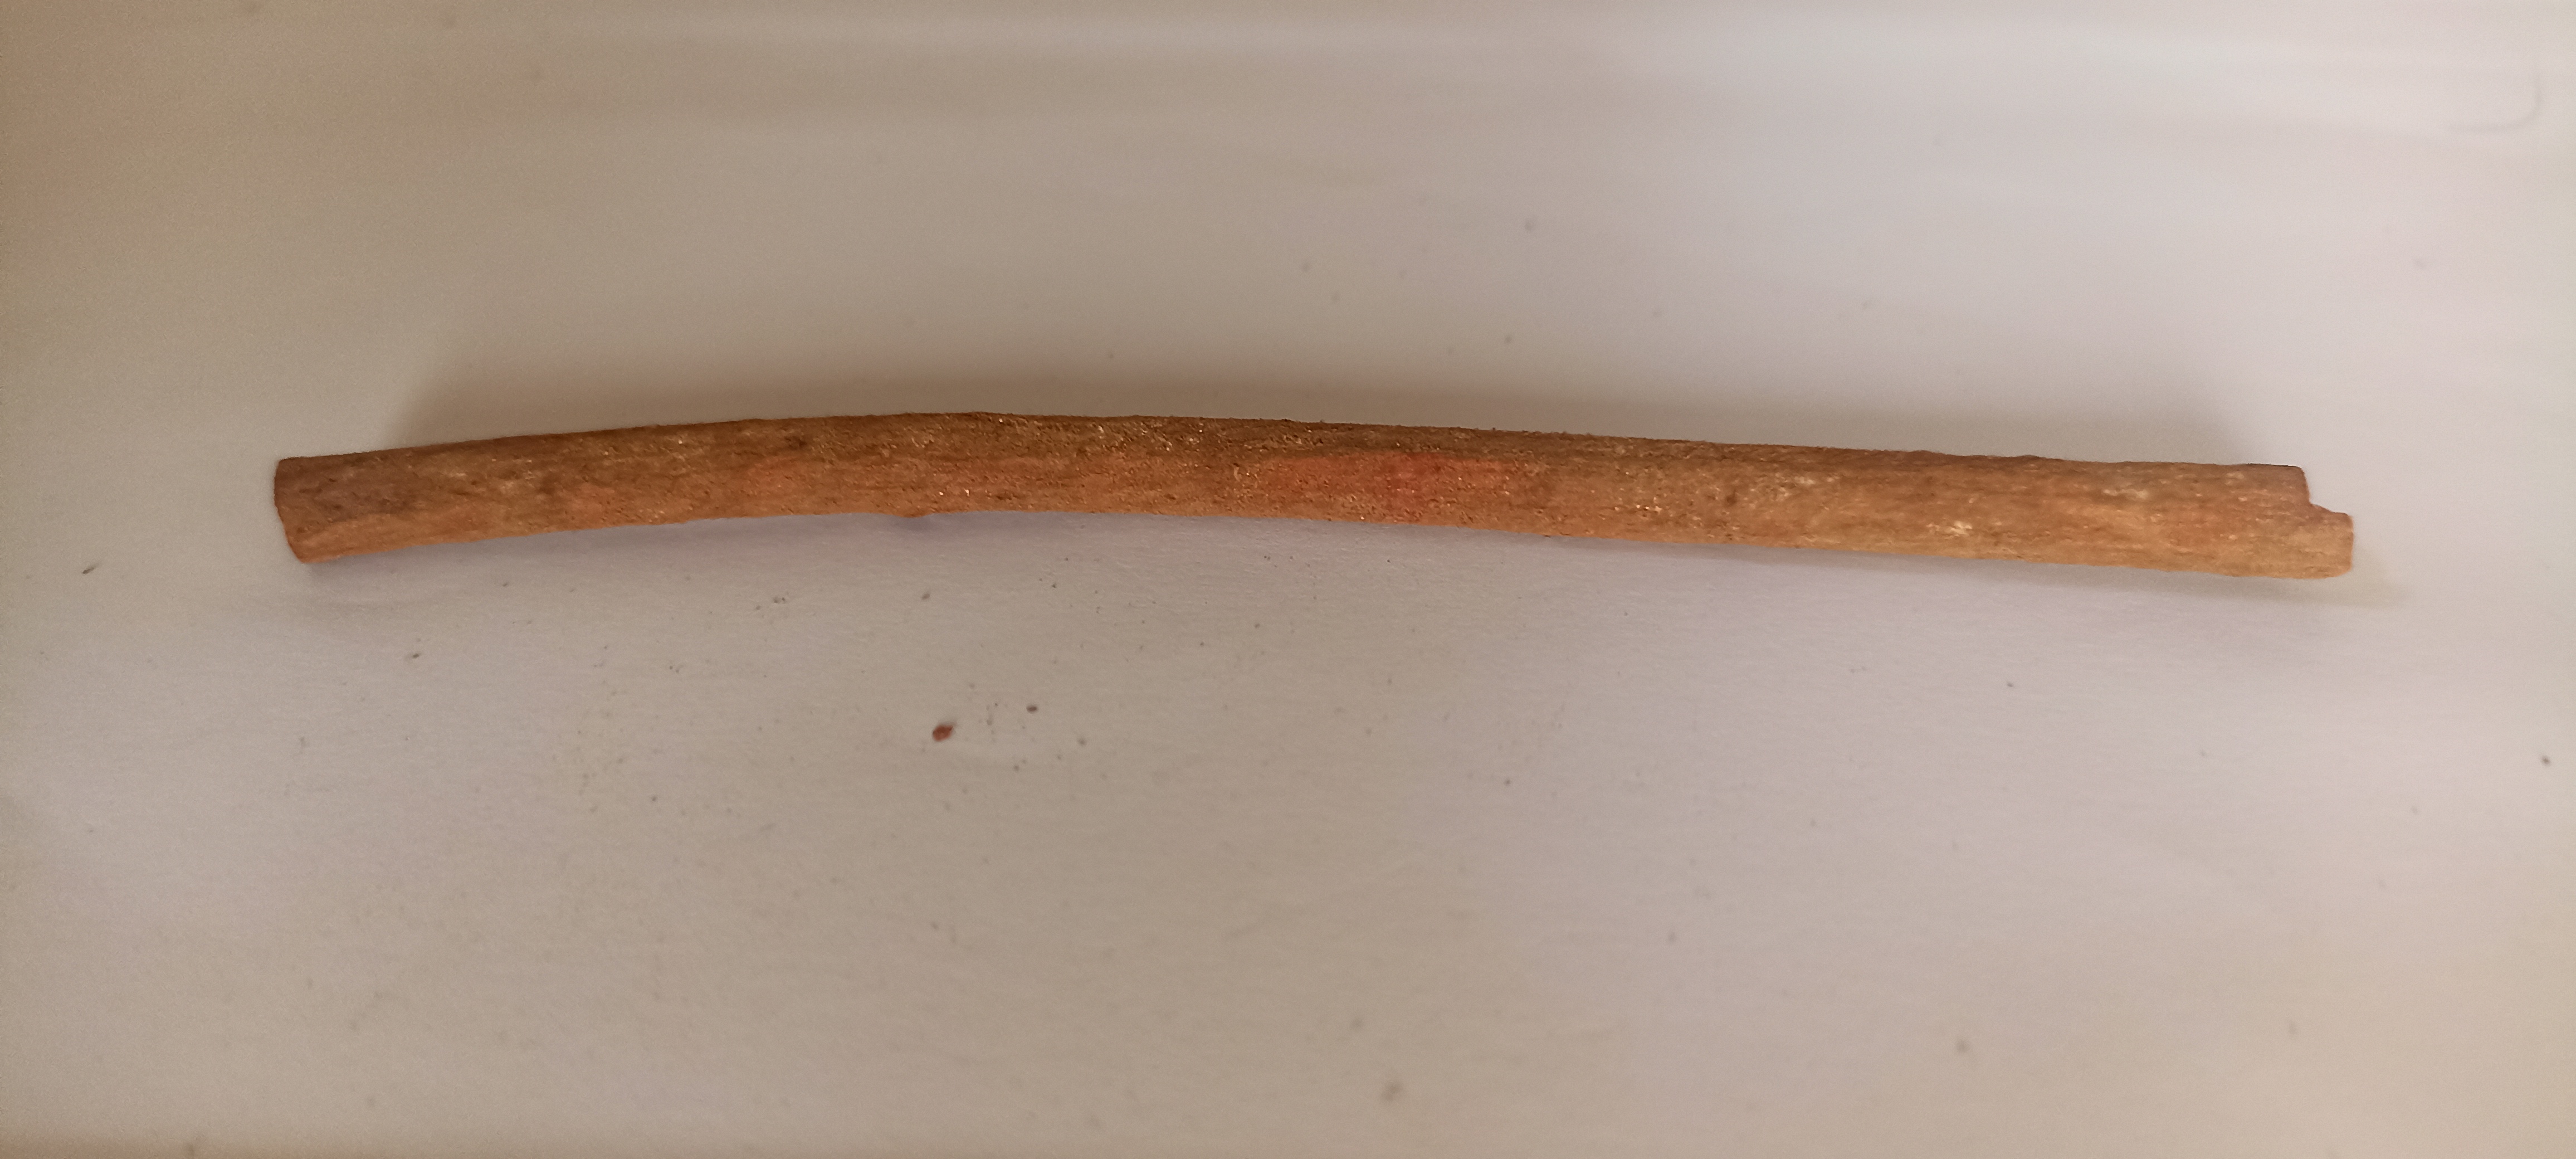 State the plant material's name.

manjistha
